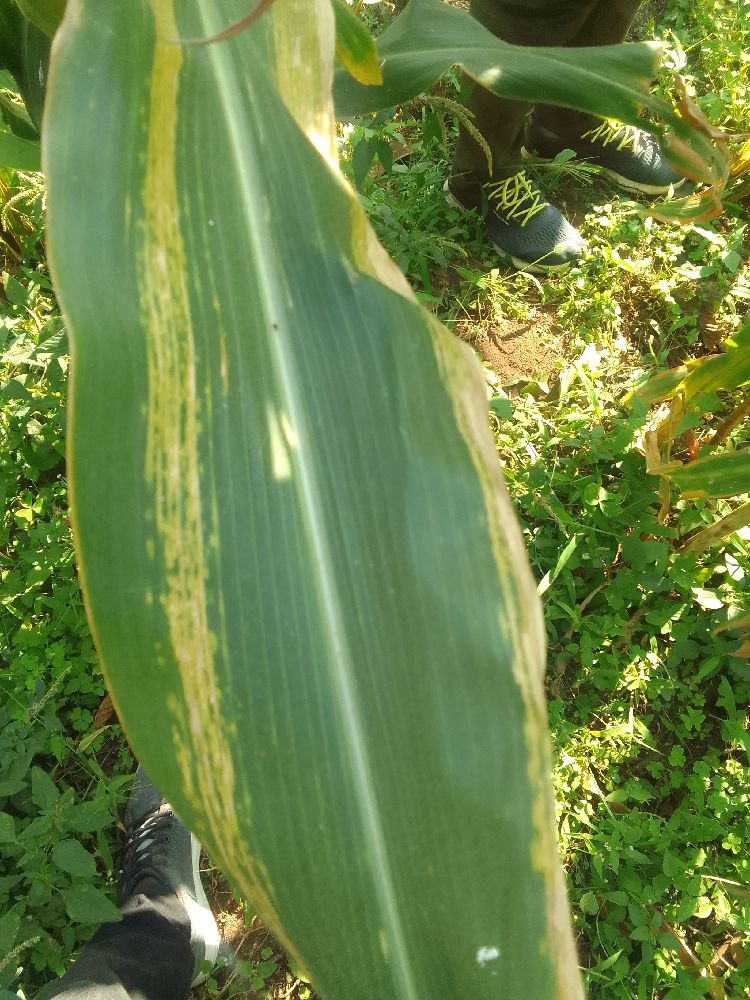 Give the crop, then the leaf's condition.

maize, maize lethal necrosis
